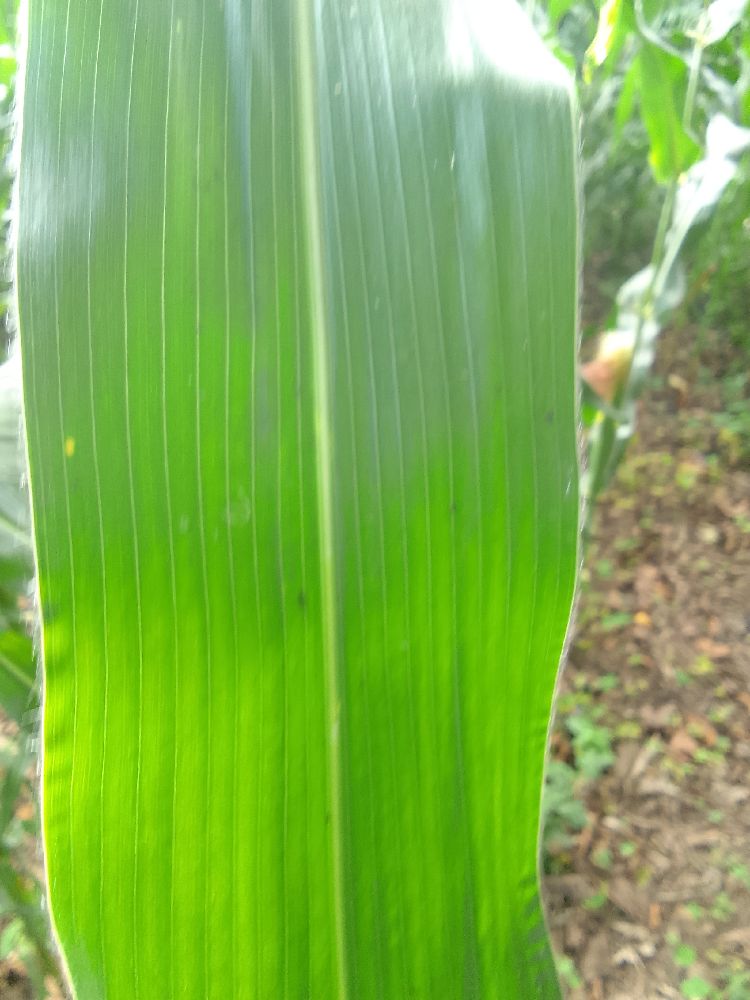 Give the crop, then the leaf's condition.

maize, healthy
